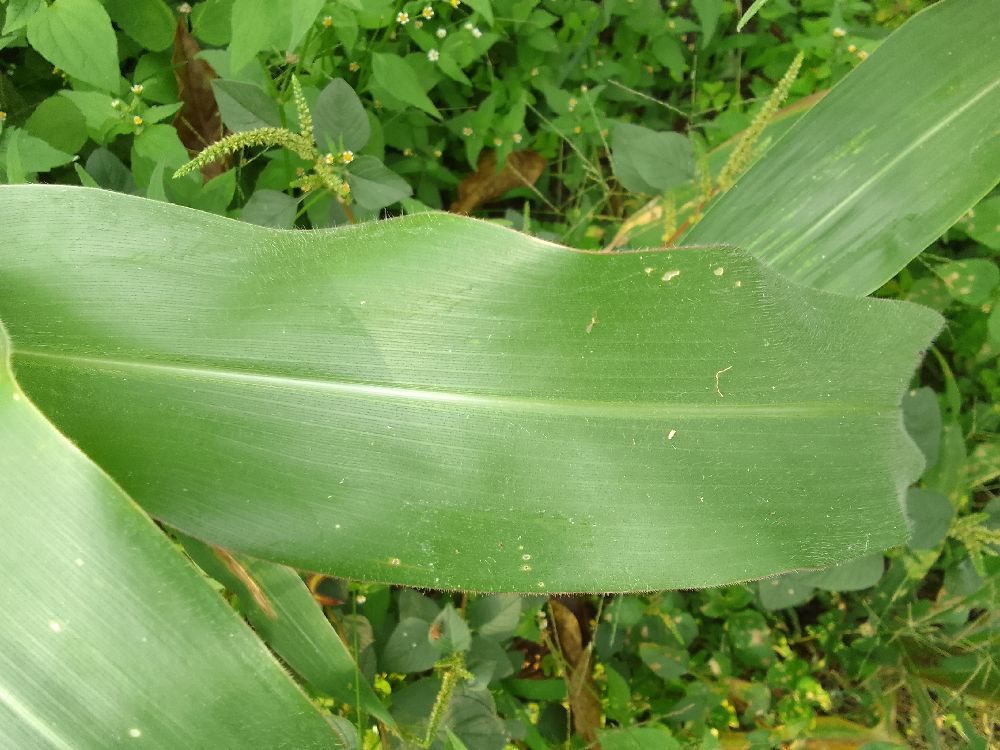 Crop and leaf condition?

maize, healthy
